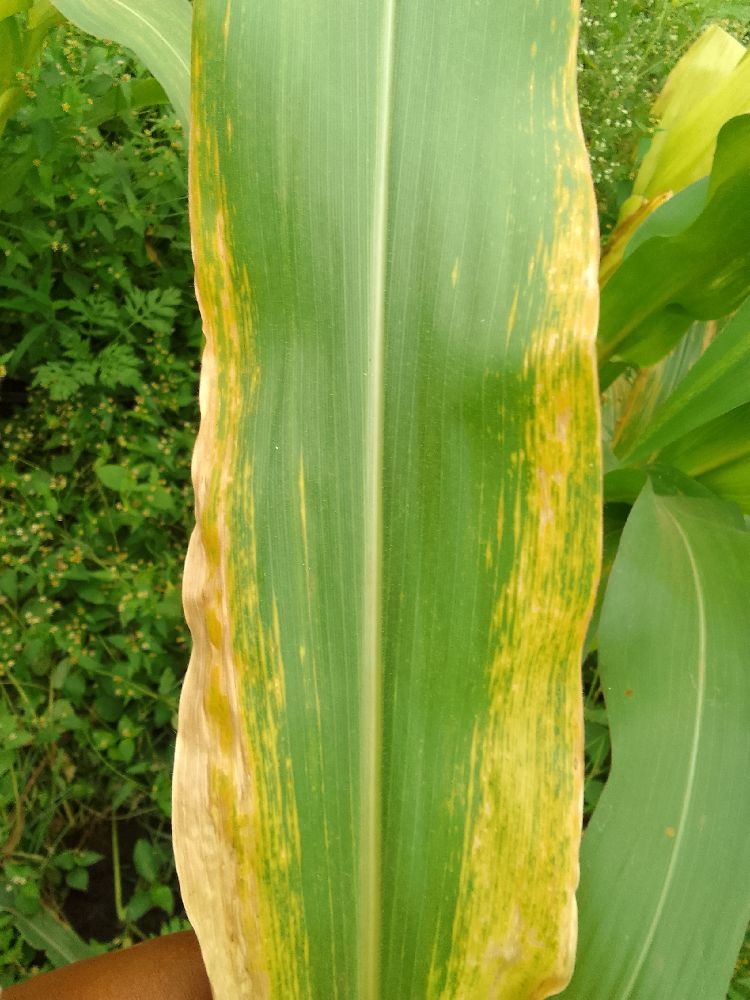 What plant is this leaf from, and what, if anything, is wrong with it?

maize, maize lethal necrosis
